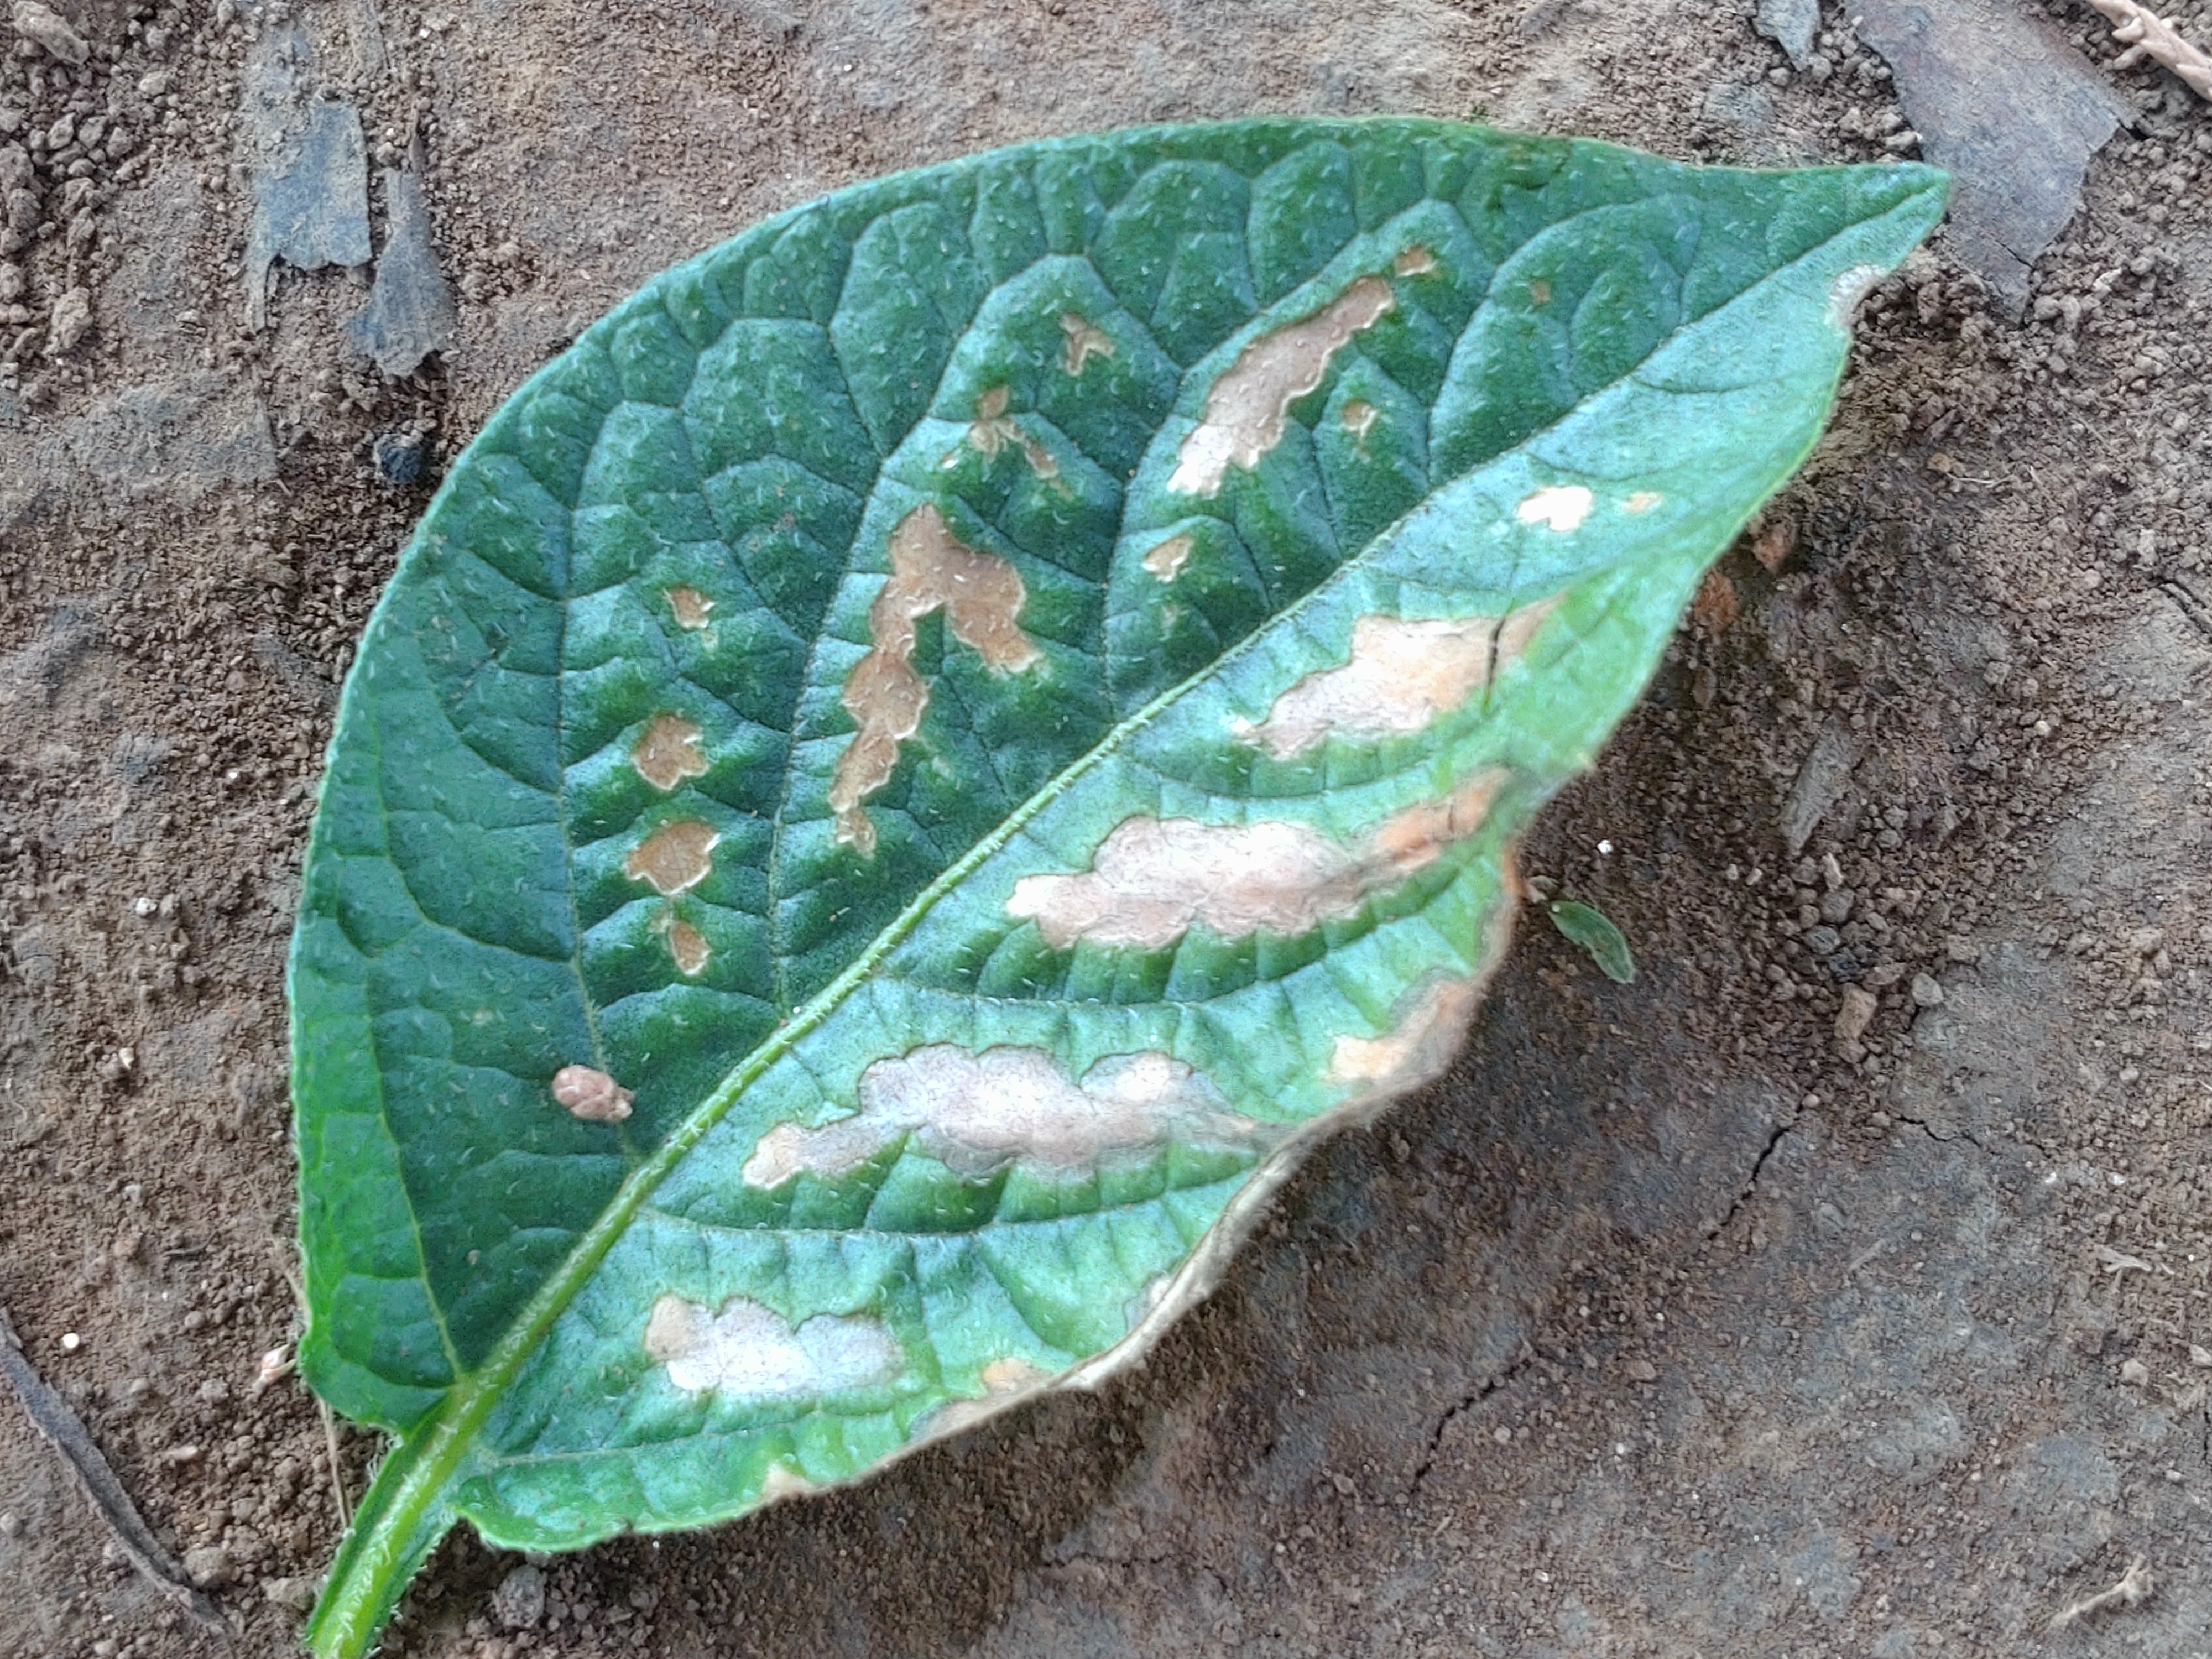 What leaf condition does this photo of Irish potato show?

early blight
